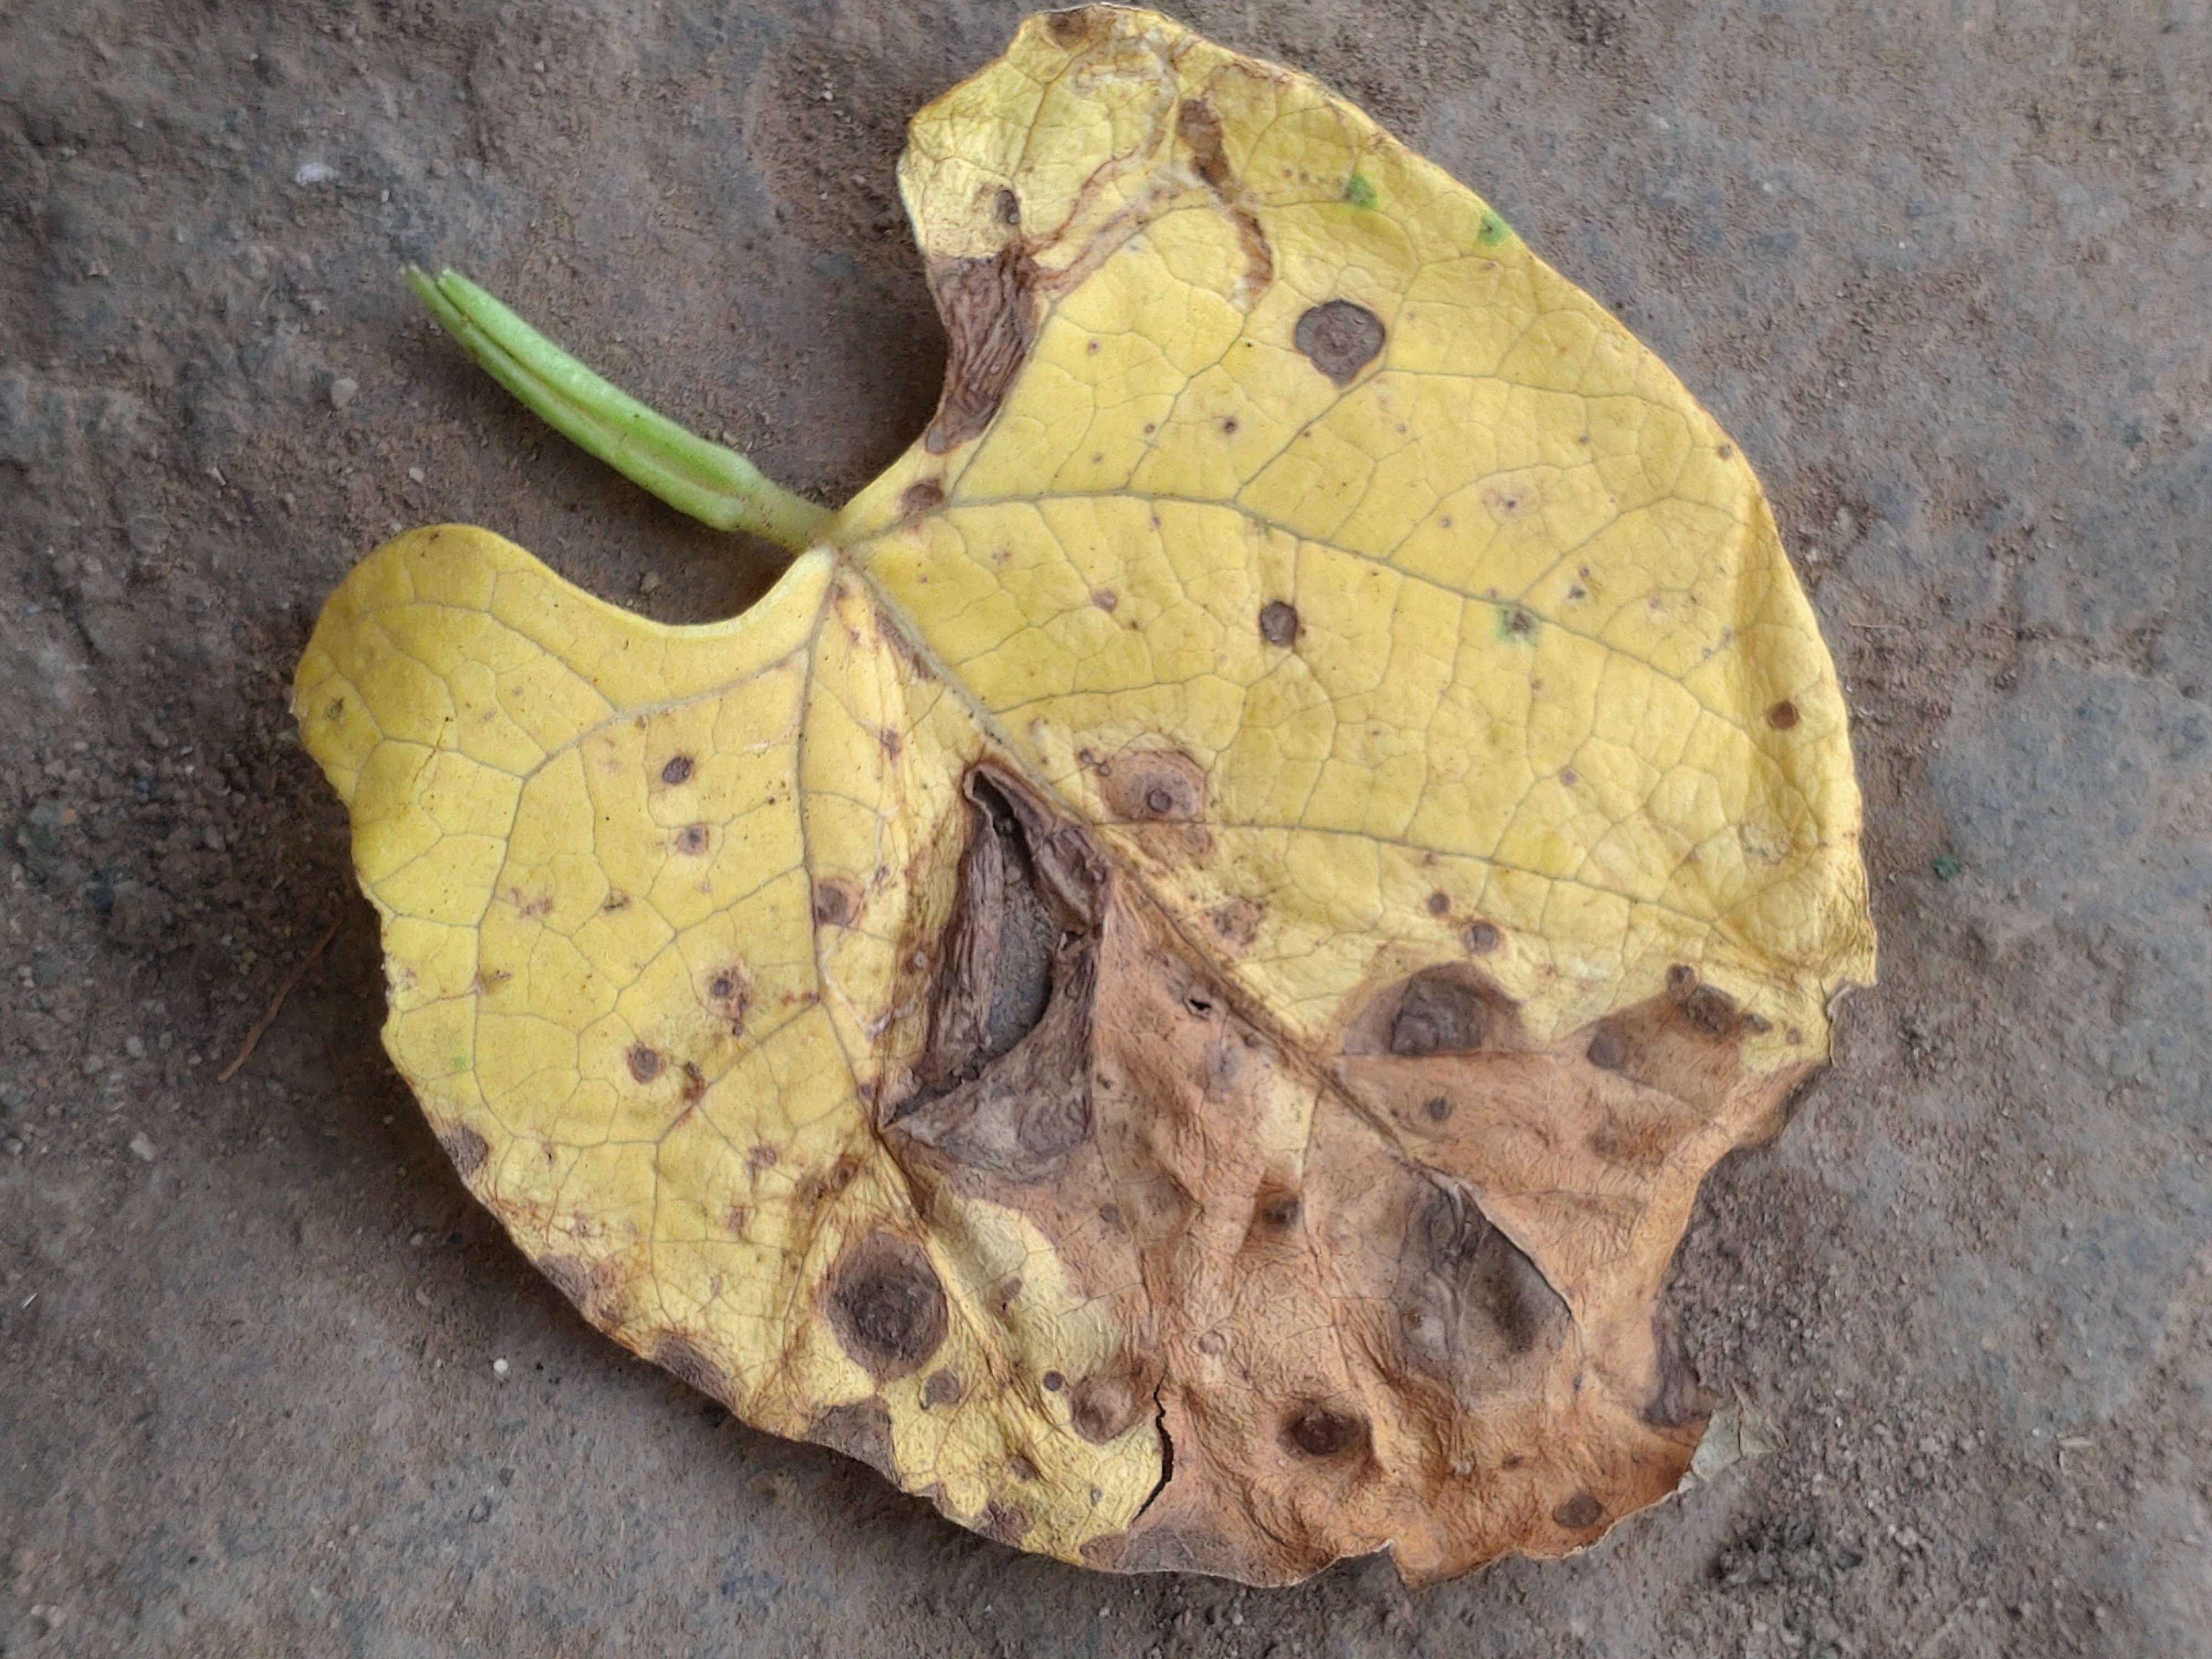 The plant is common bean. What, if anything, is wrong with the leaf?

anthracnose
